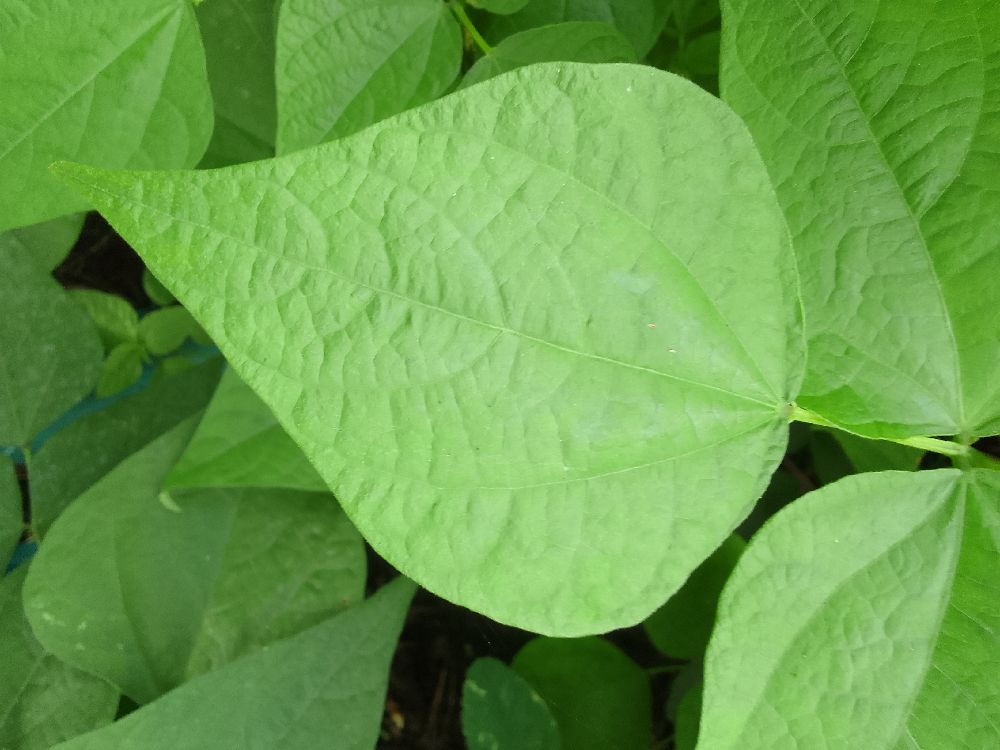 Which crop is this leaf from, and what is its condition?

common bean, healthy
